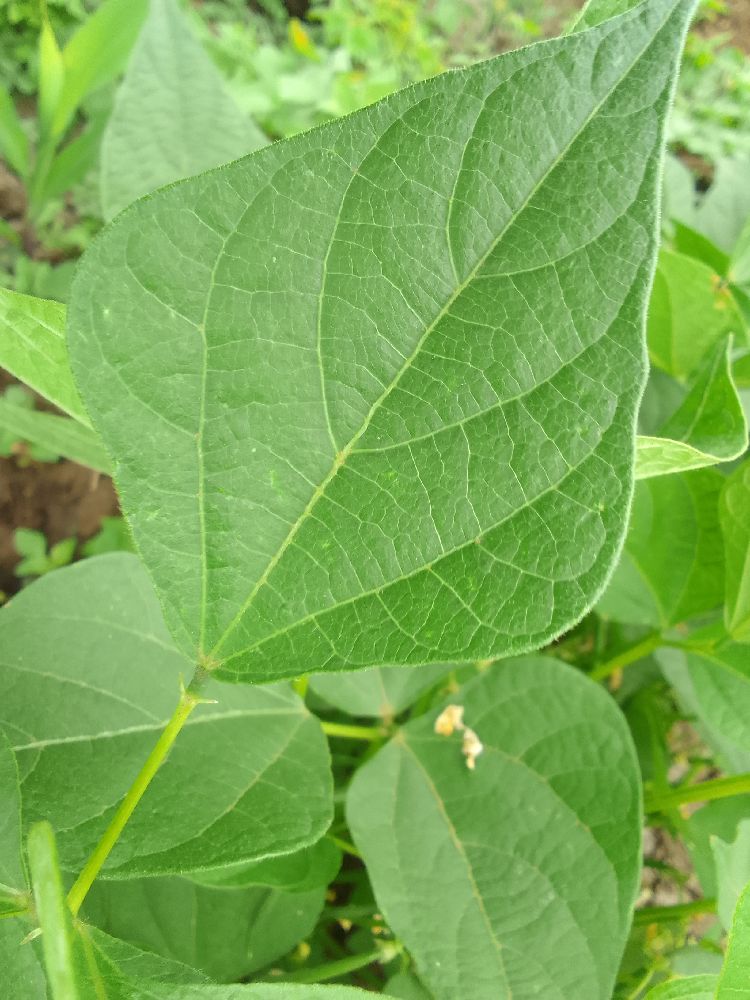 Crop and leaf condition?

common bean, healthy
